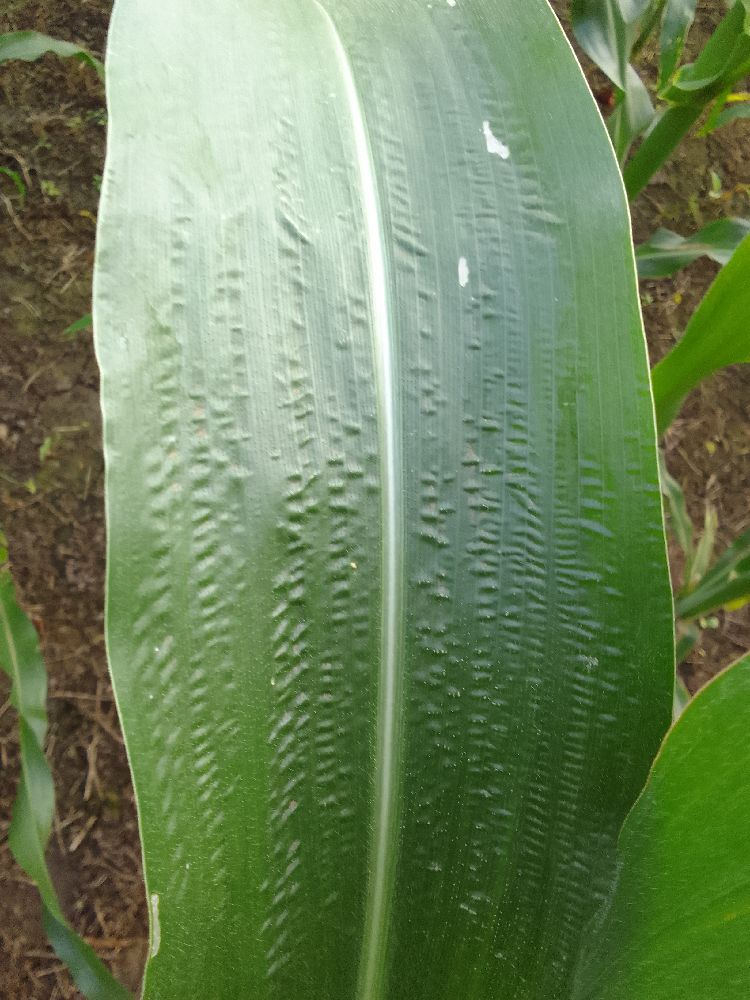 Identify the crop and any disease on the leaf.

maize, healthy
